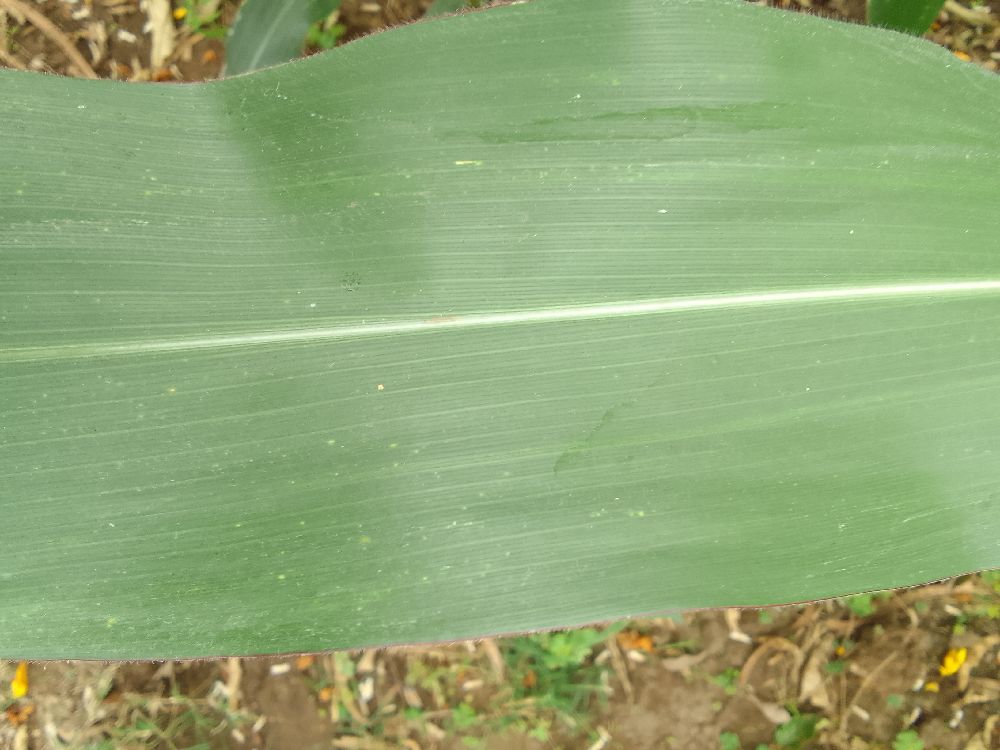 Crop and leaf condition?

maize, healthy
